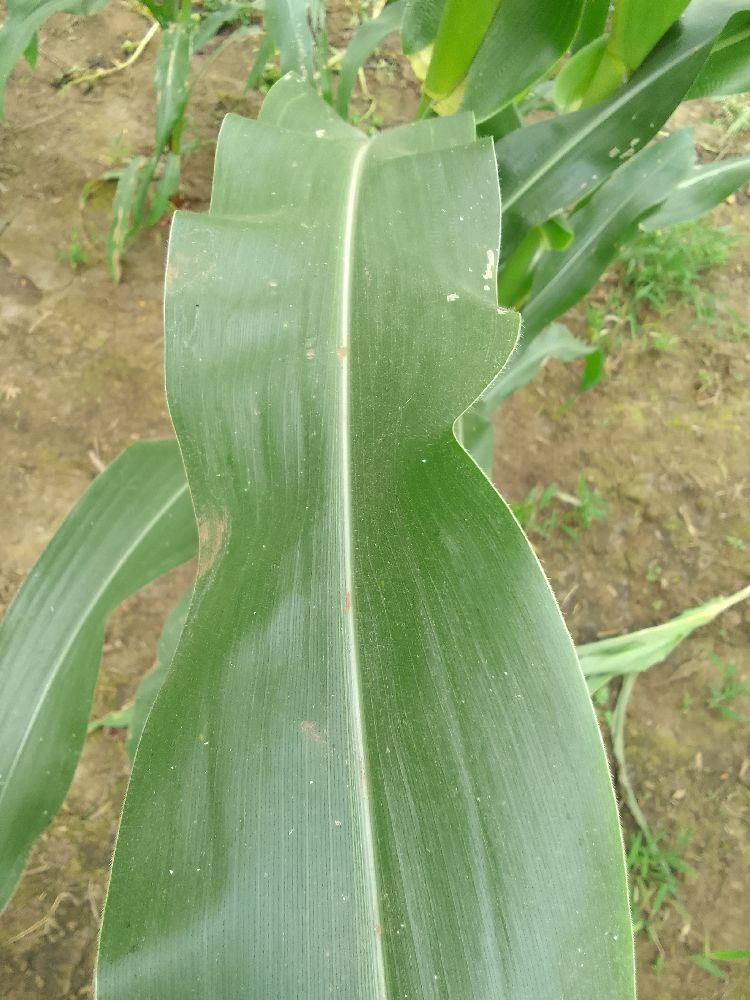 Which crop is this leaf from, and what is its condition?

maize, healthy
